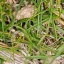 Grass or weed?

grass
